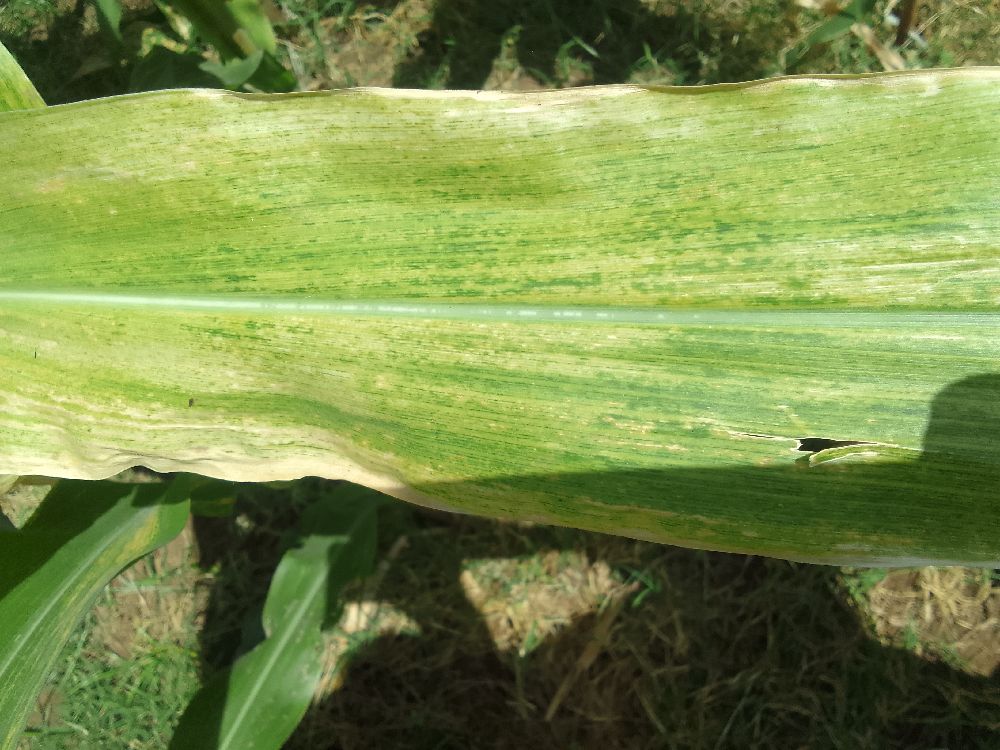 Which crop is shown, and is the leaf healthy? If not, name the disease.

maize, maize lethal necrosis
